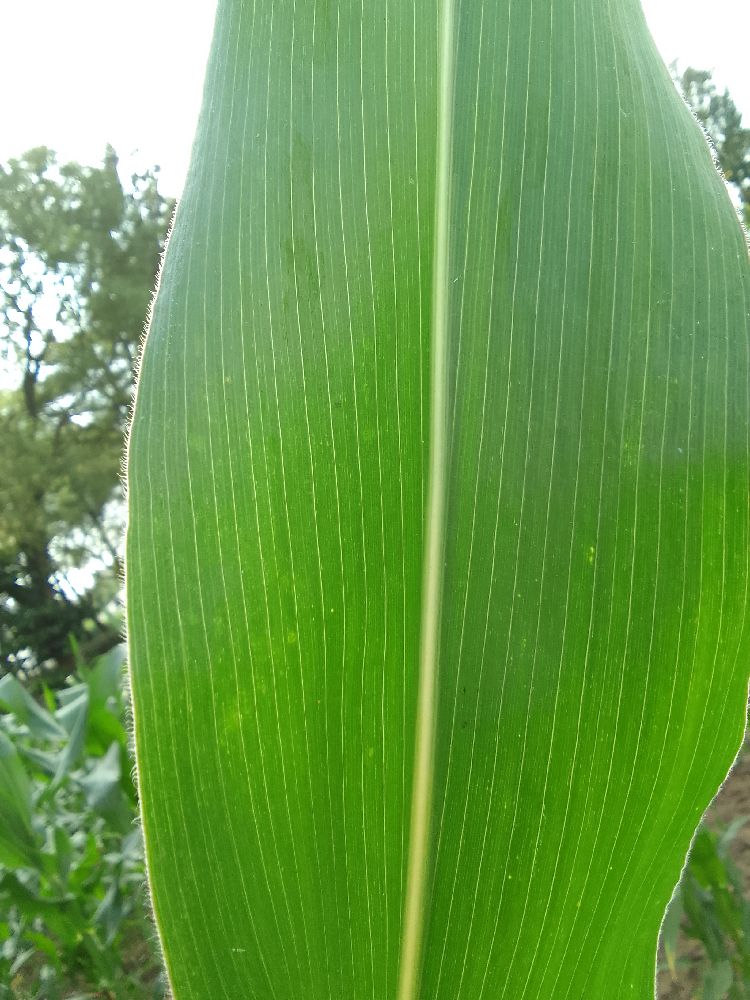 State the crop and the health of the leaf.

maize, healthy
